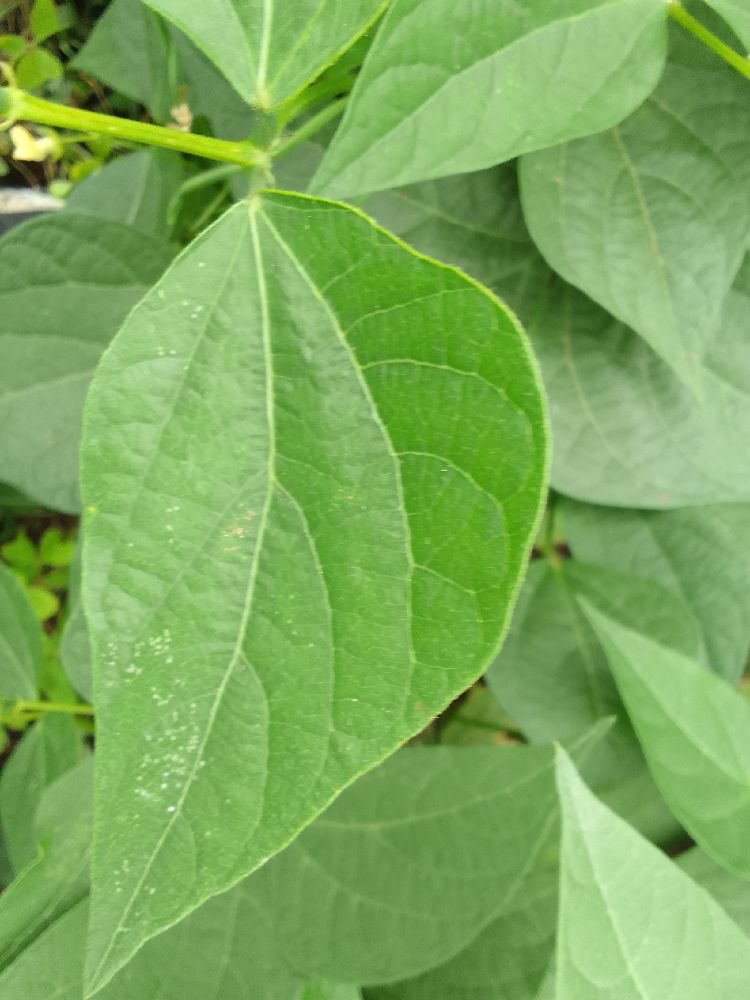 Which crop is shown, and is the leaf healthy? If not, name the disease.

common bean, healthy
